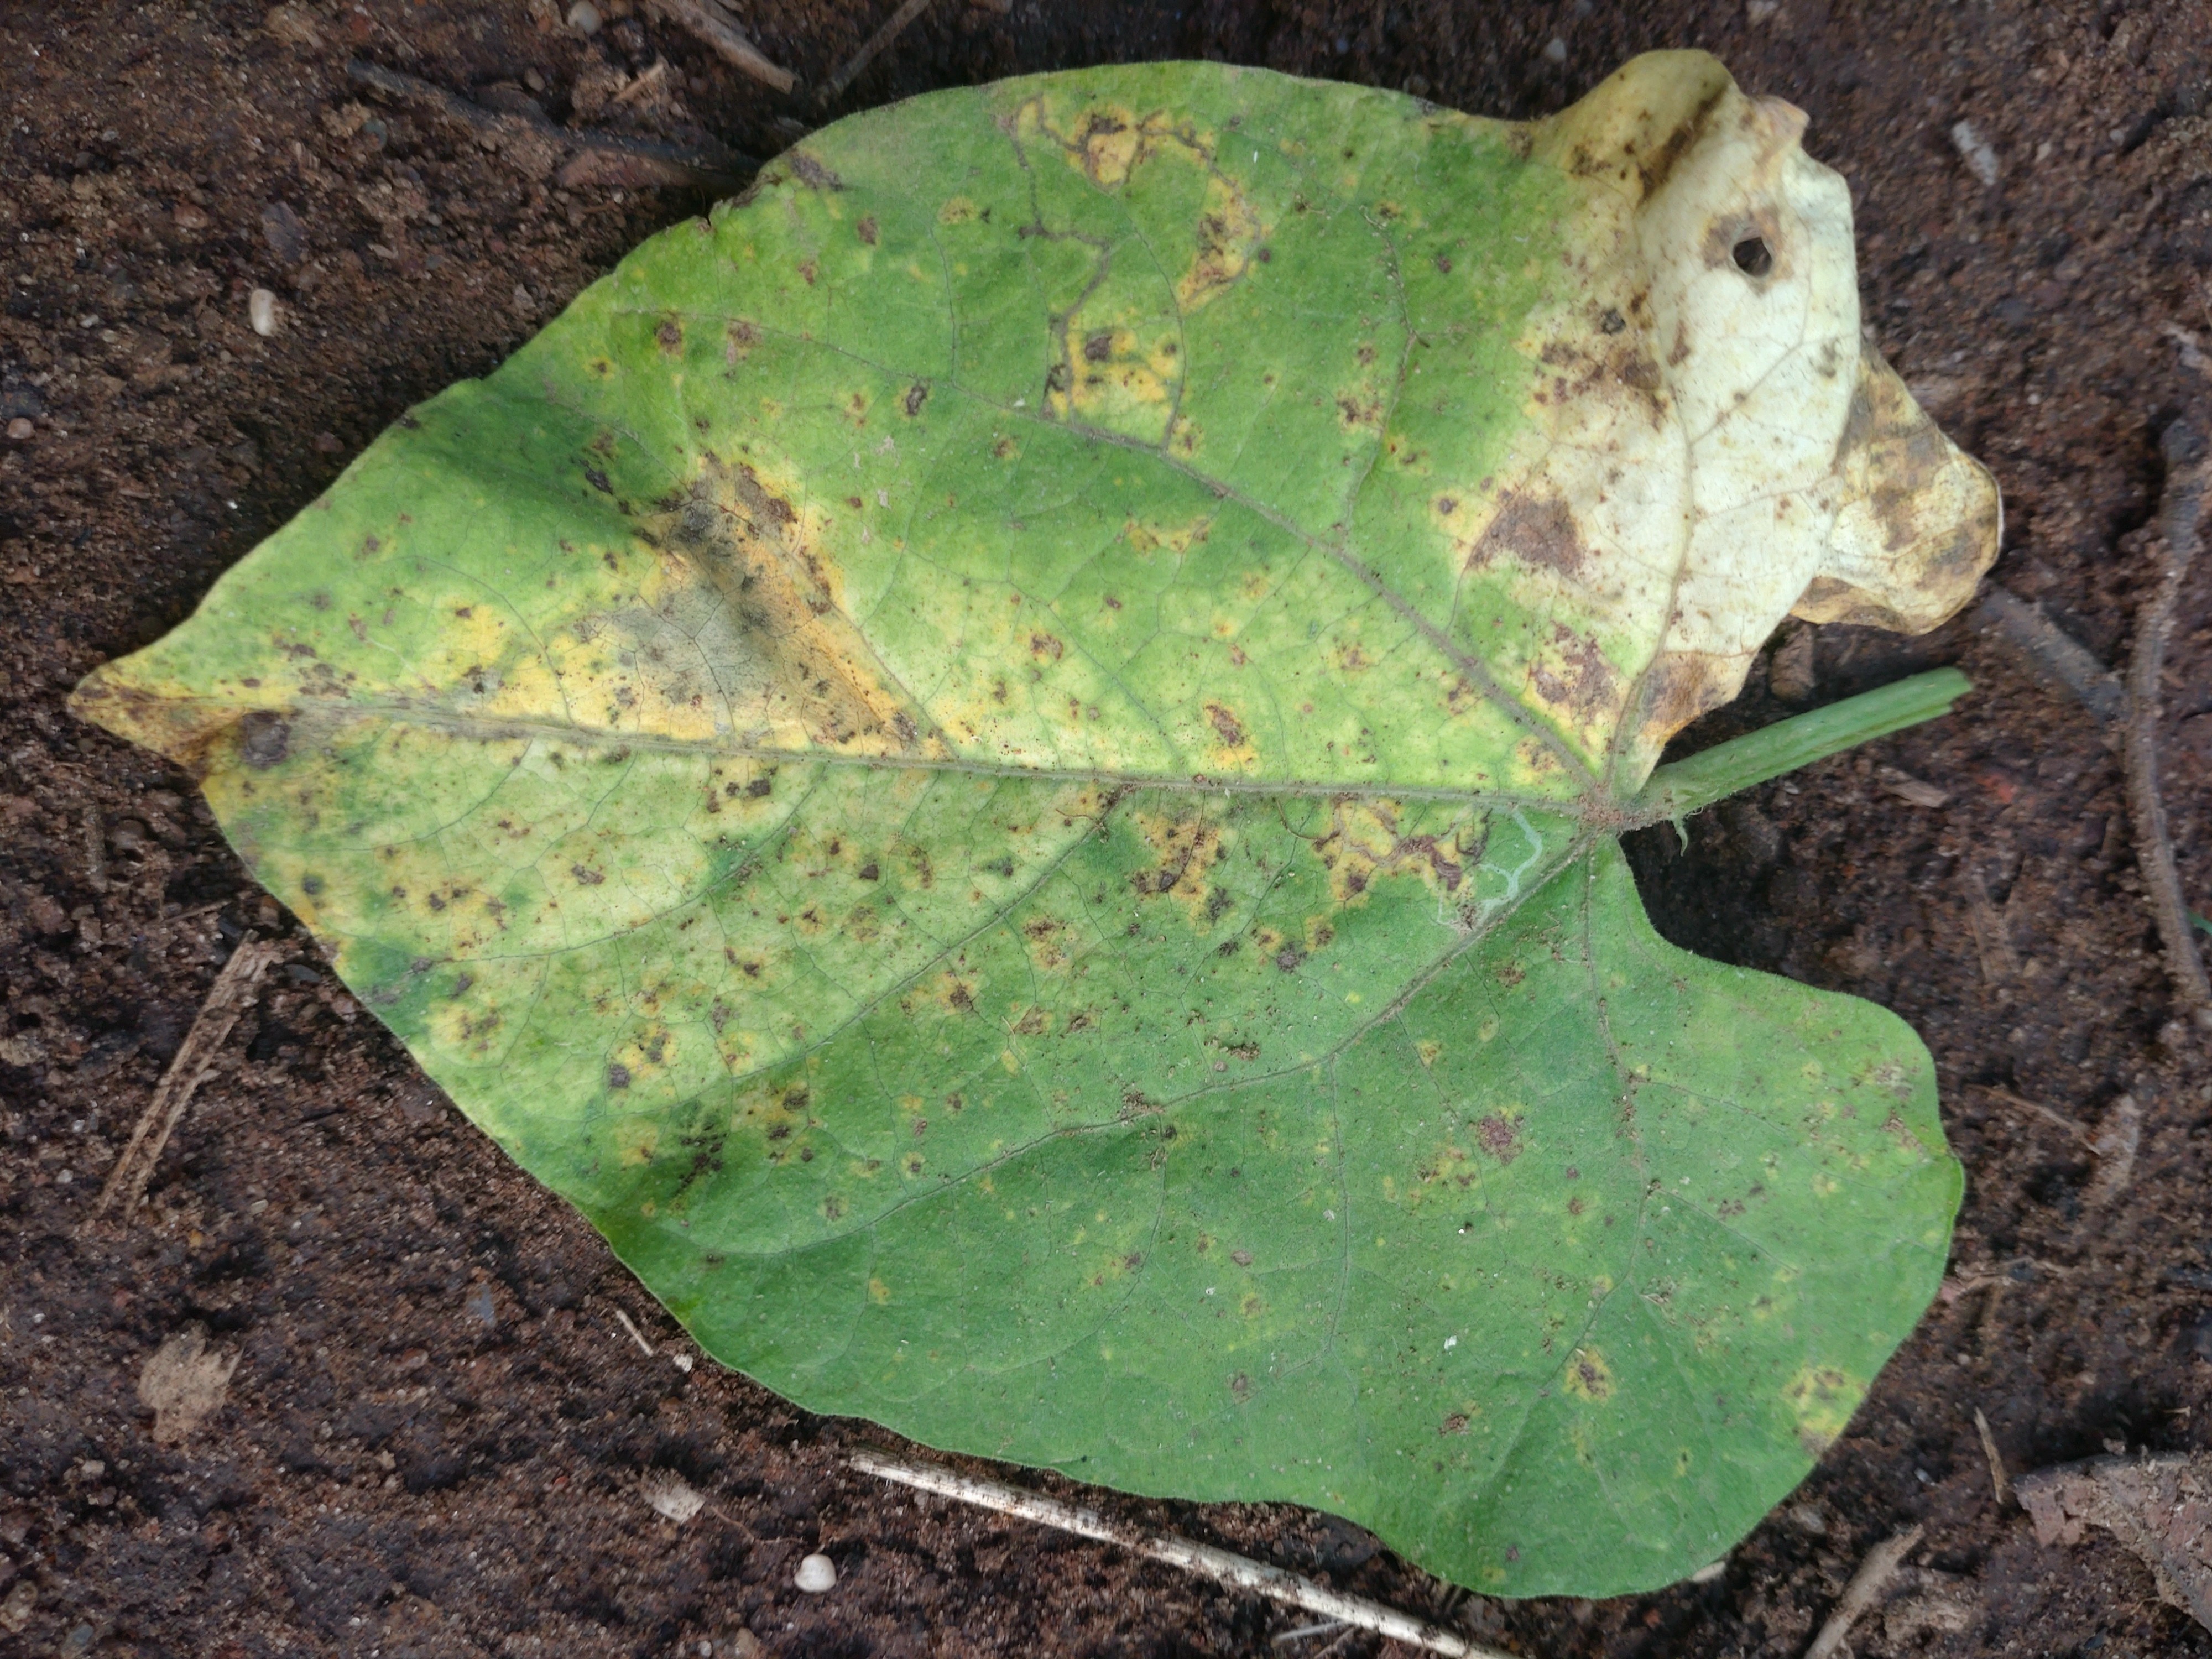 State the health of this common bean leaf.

rust
